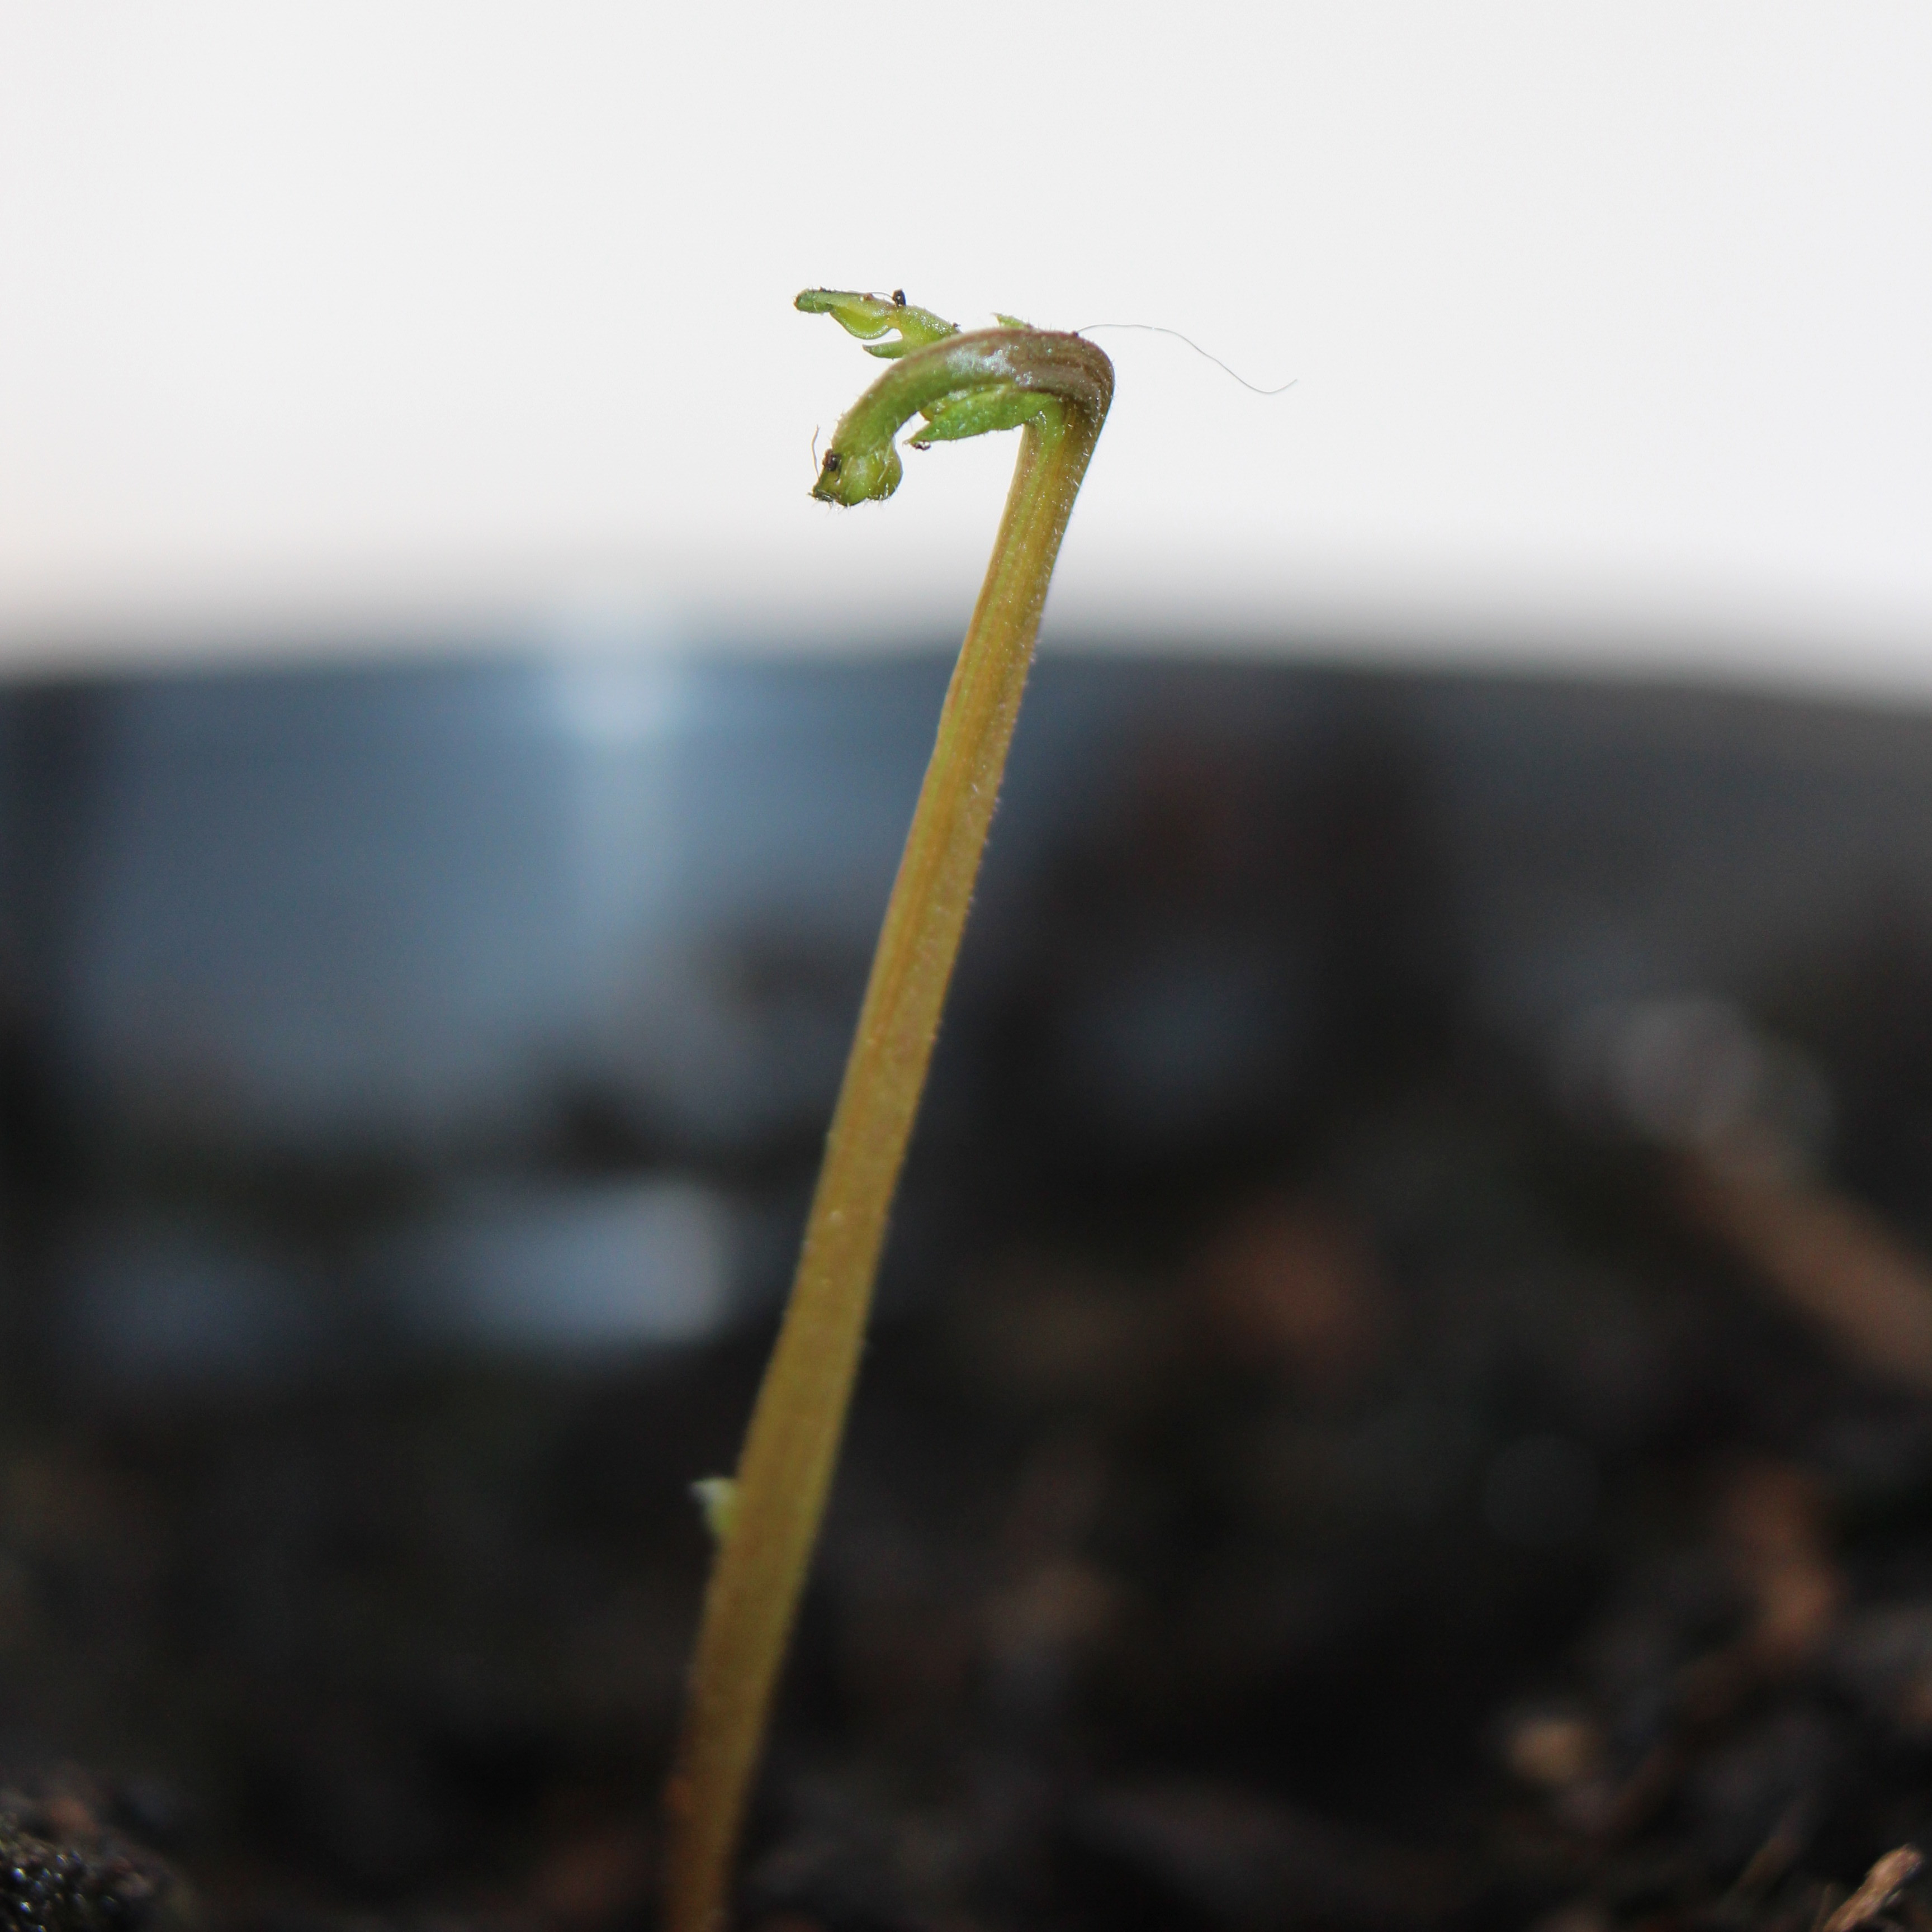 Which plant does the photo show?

Vicia sativa
